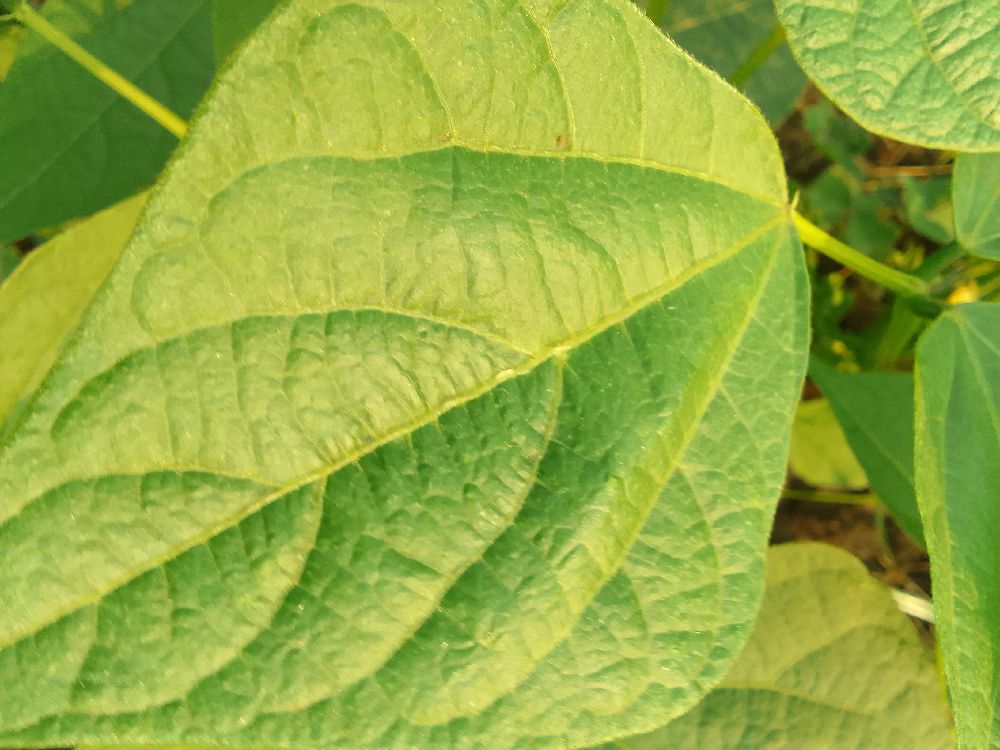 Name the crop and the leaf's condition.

common bean, healthy
